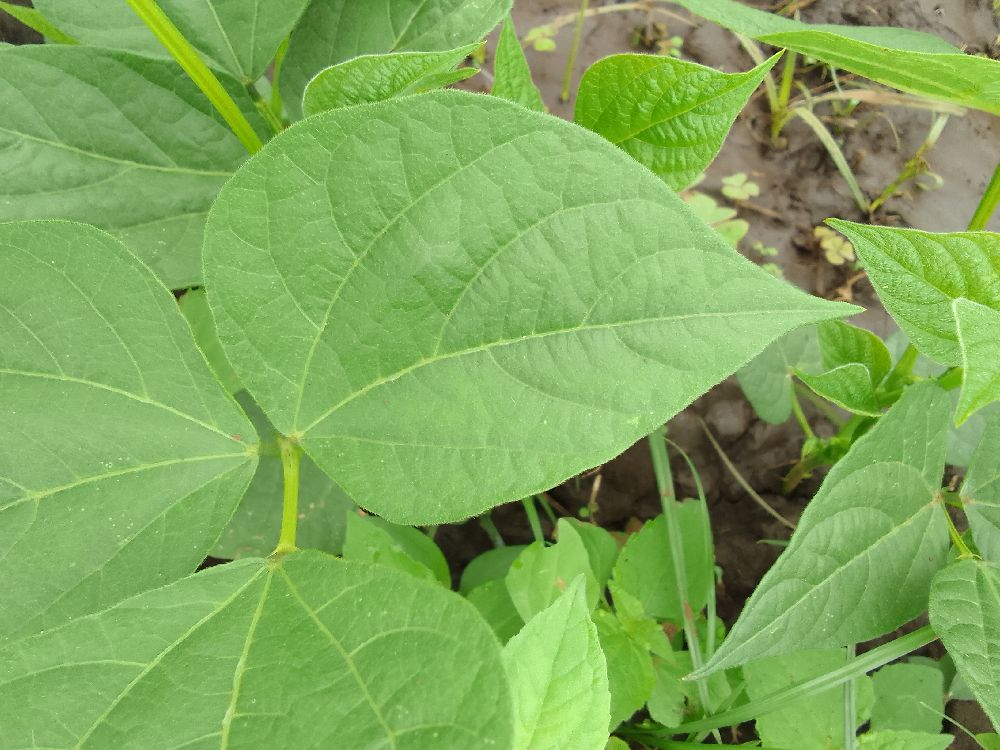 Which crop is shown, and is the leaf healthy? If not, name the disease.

common bean, healthy
